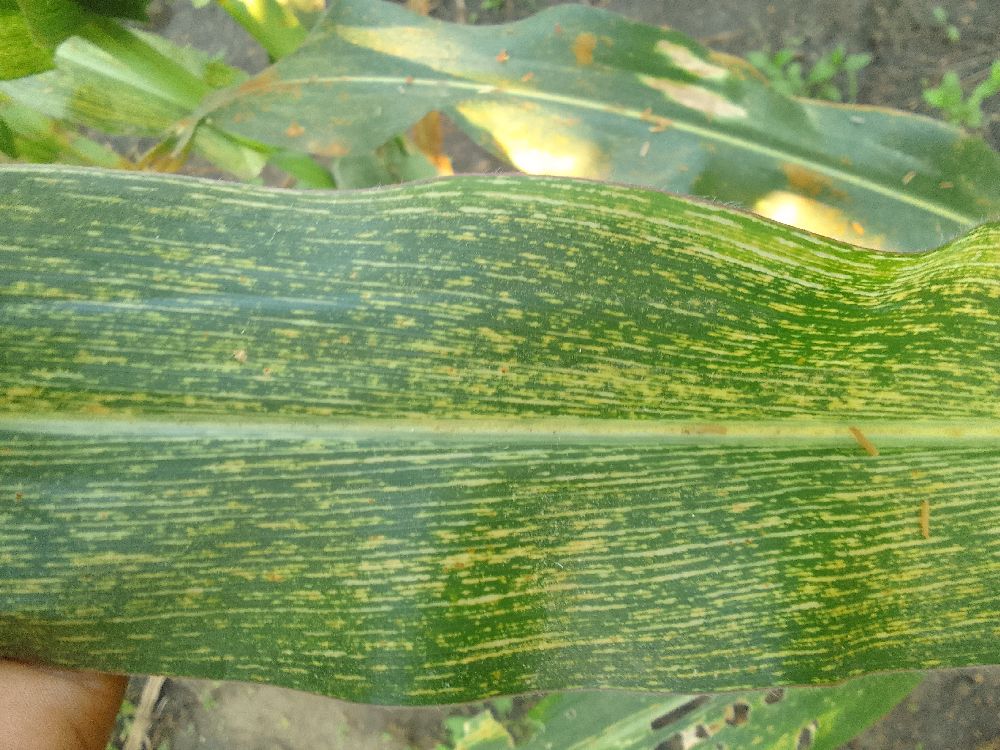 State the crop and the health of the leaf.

maize, maize streak virus
